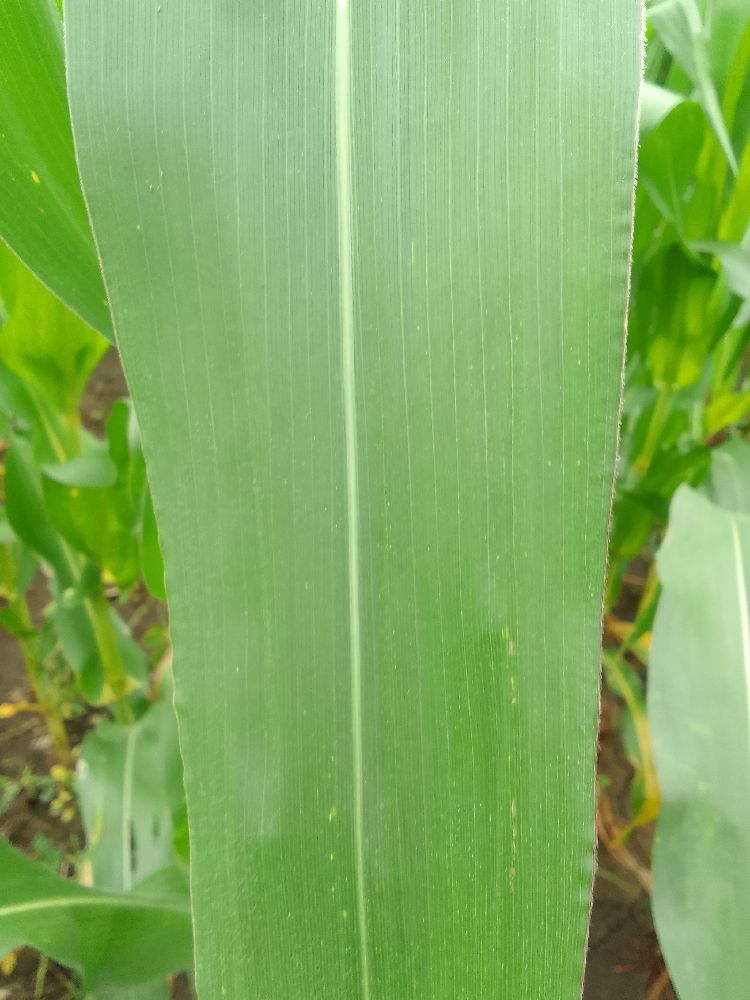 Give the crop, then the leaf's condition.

maize, healthy
